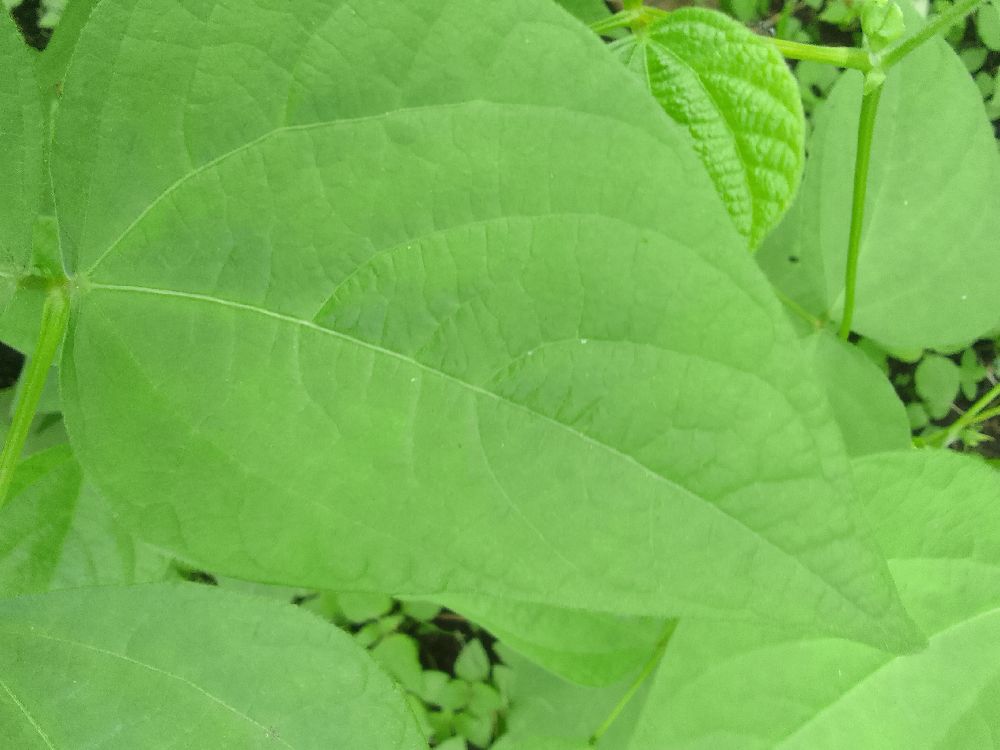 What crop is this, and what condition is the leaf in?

common bean, healthy
